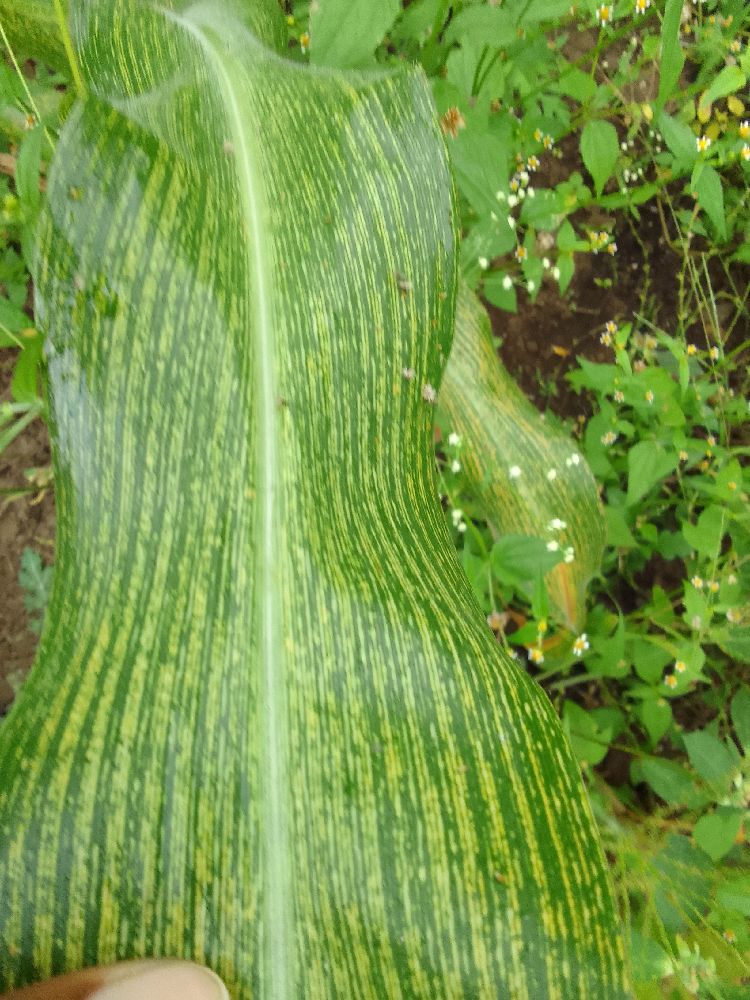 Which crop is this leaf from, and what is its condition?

maize, maize streak virus
